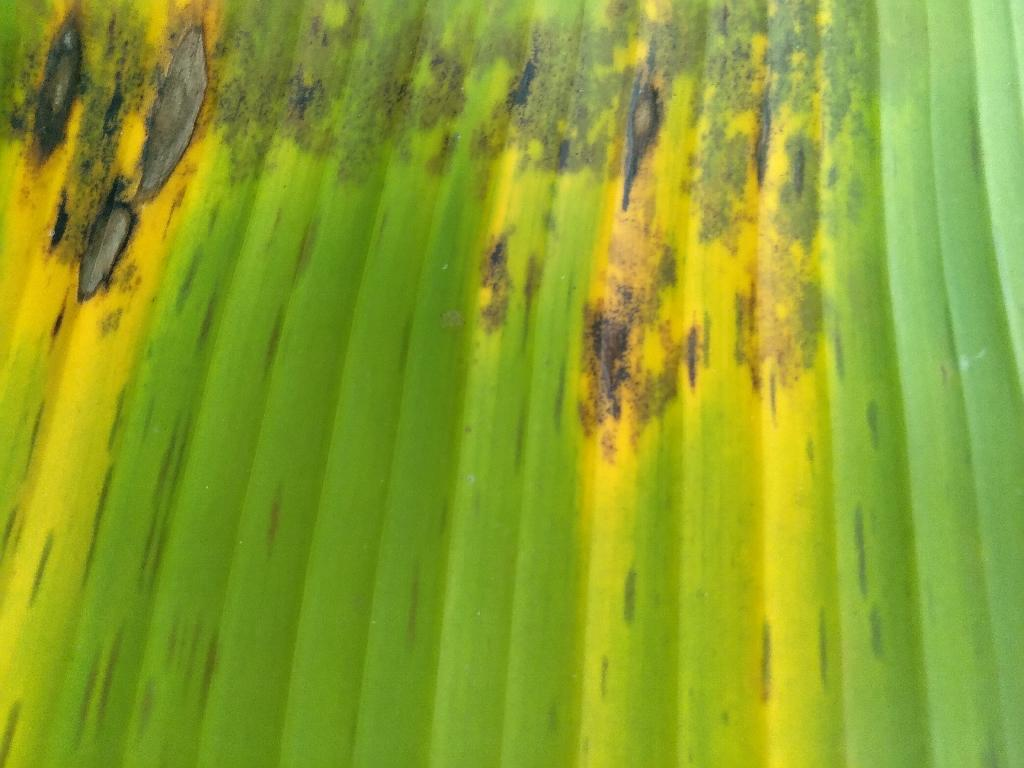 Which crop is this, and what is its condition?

banana, black sigatoka
